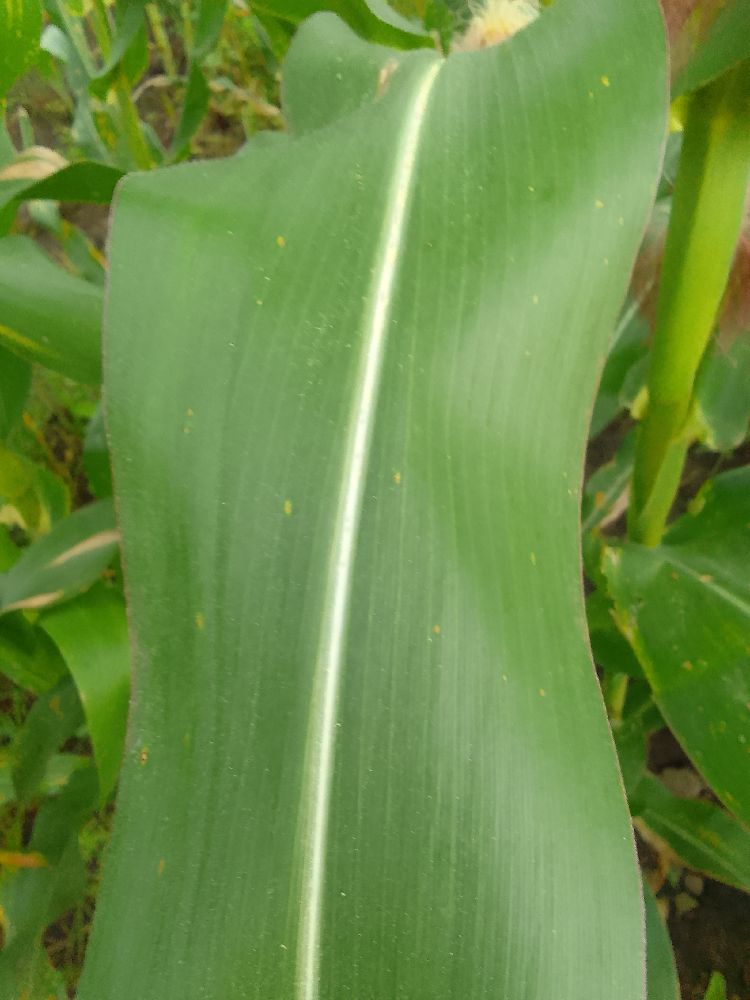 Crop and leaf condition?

maize, healthy
